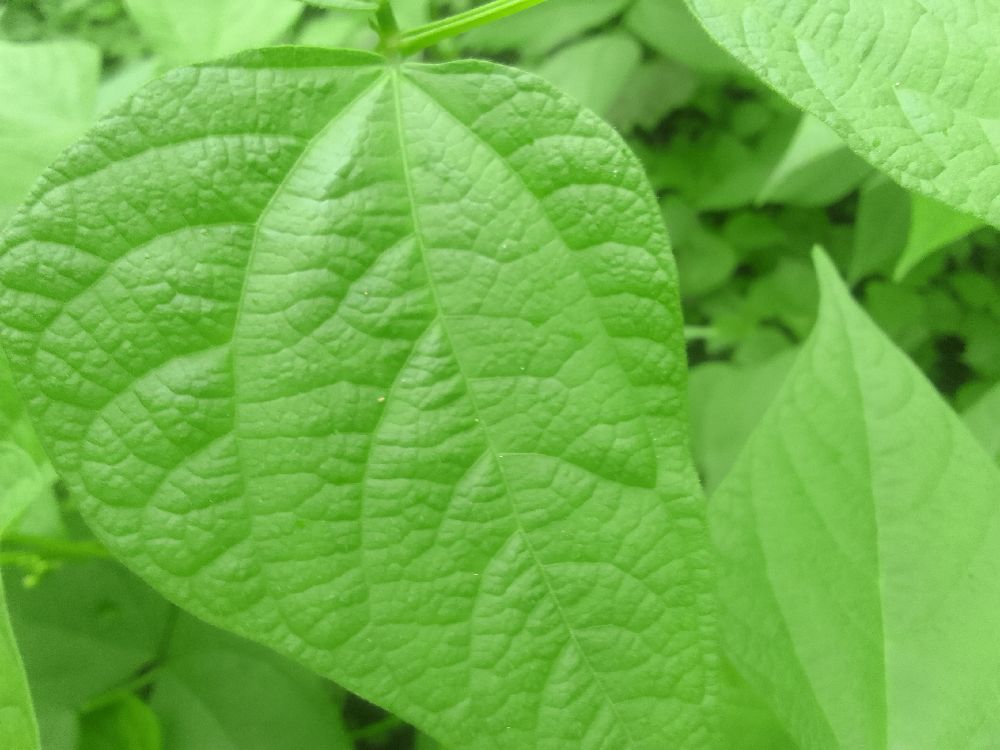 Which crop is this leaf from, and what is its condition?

common bean, healthy
